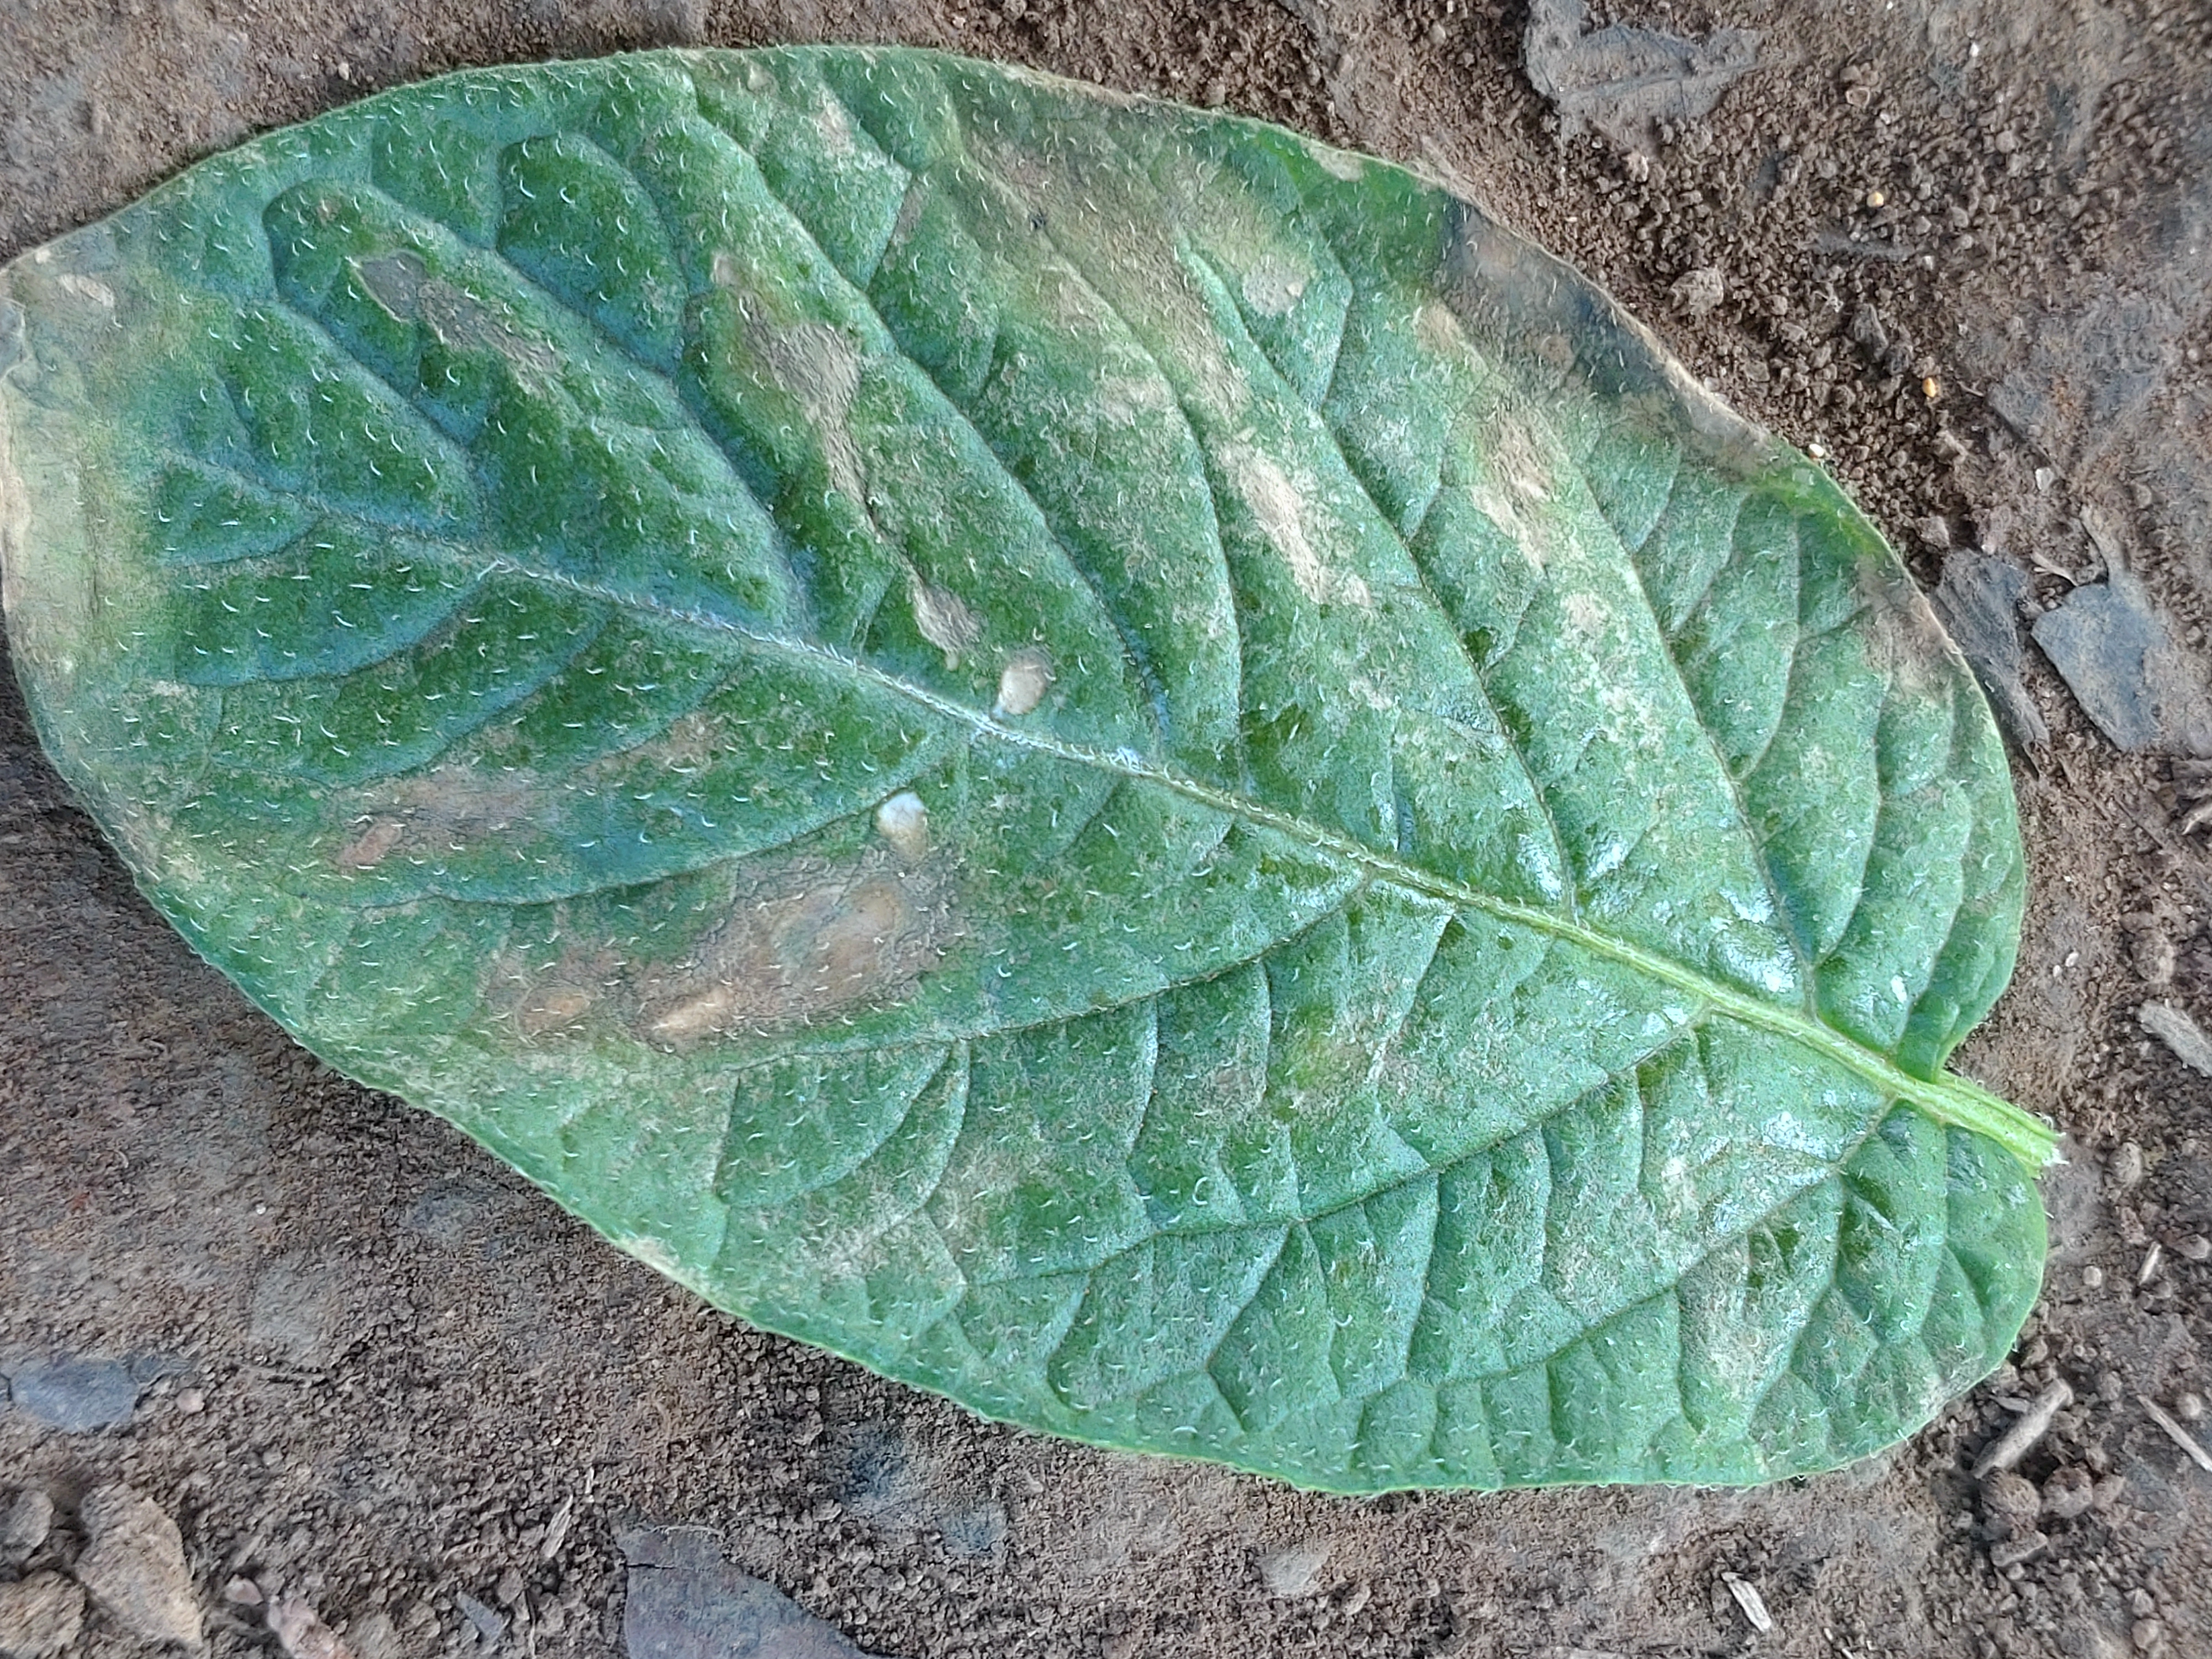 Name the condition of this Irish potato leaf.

early blight
